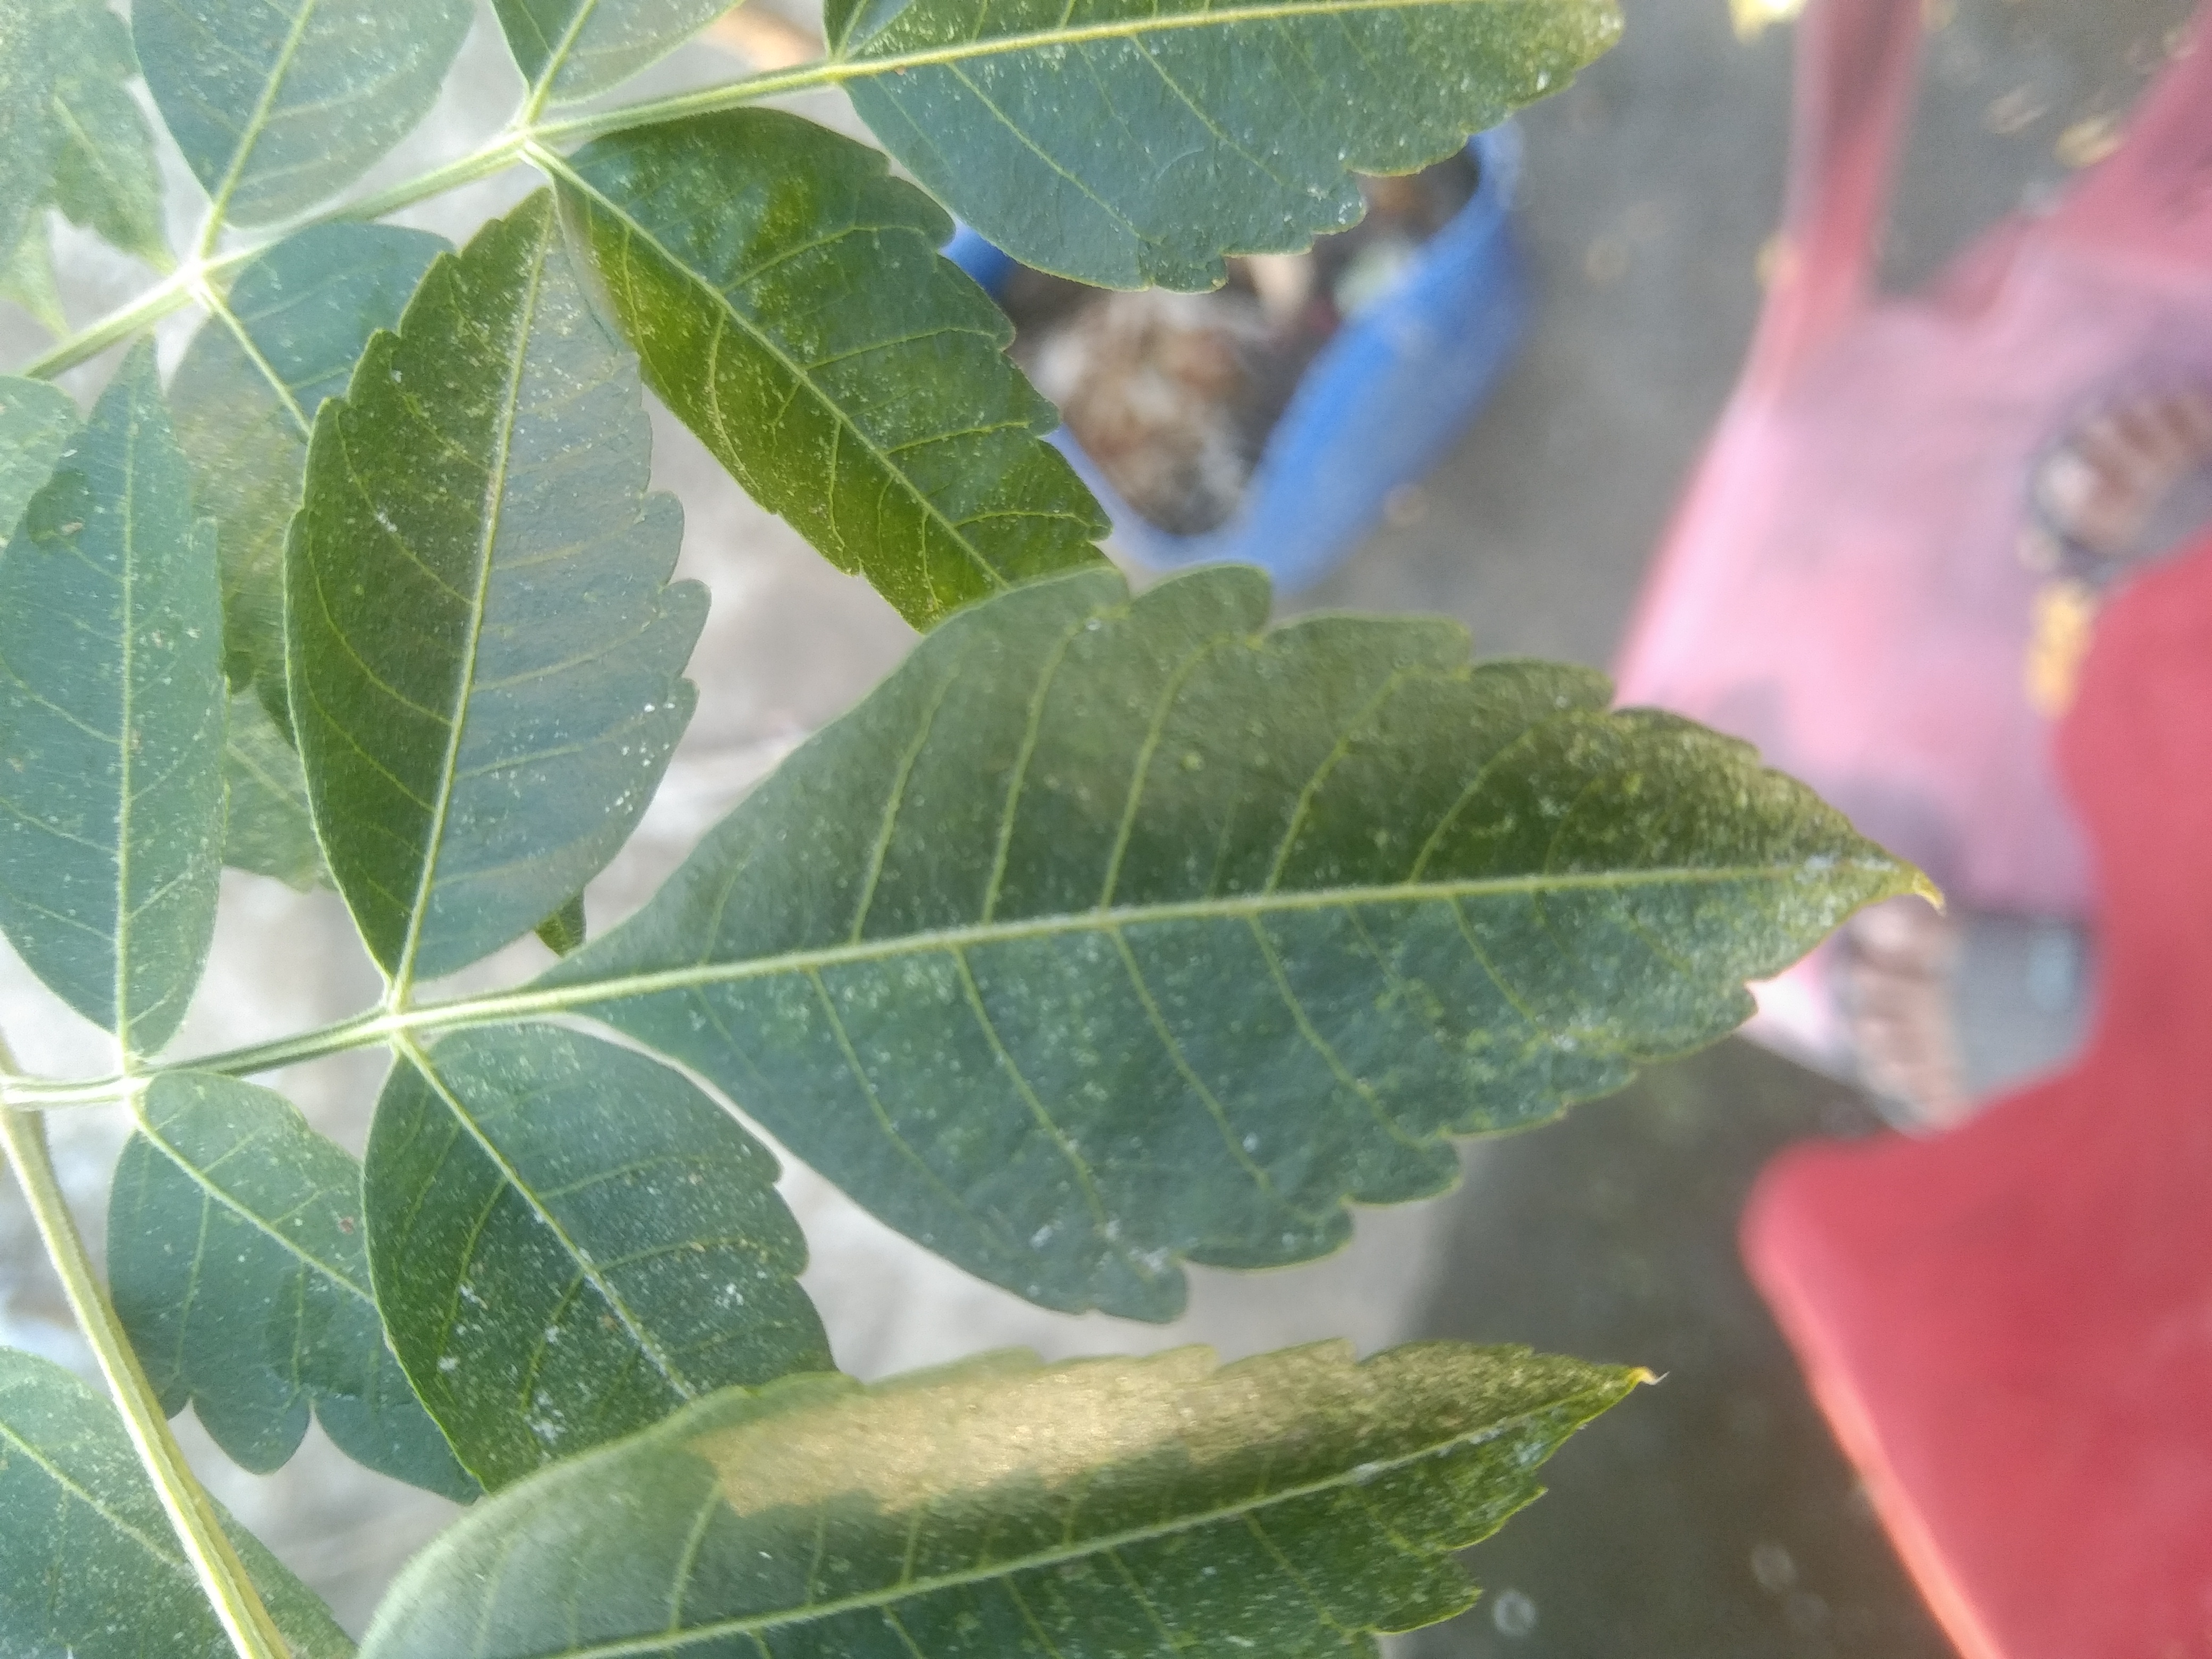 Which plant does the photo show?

neem
